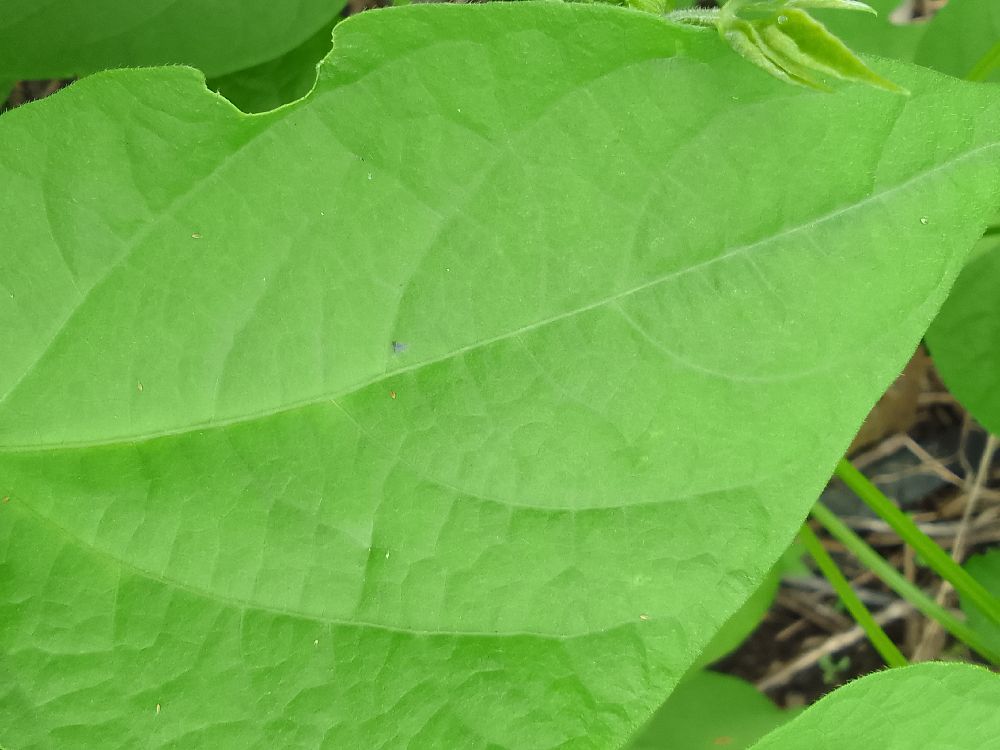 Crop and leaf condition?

common bean, healthy
